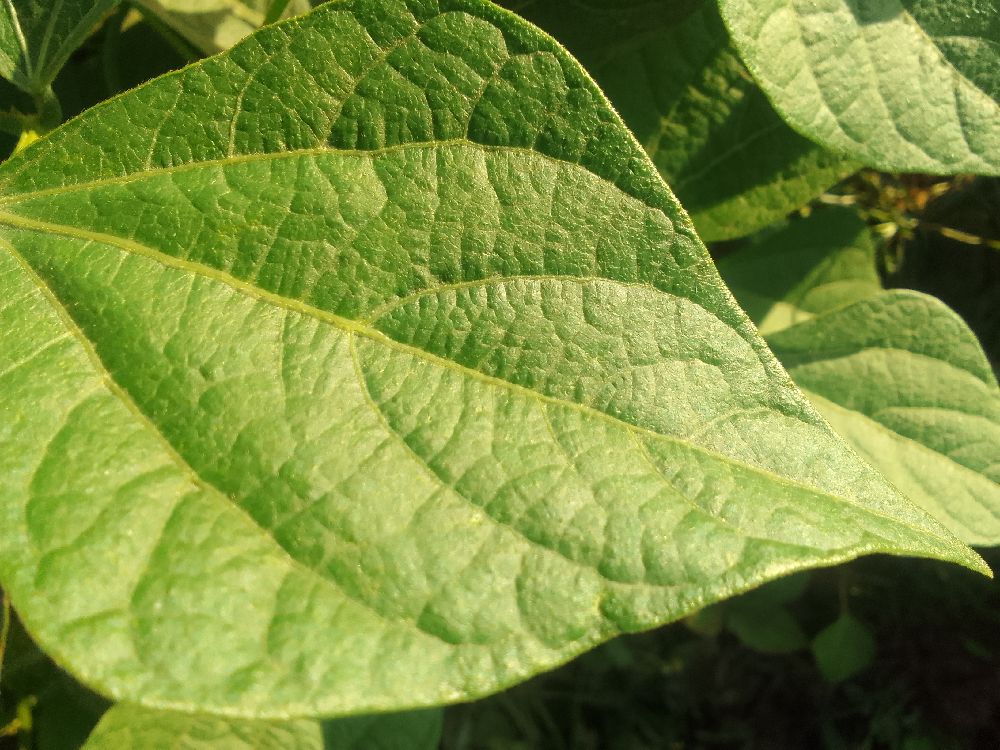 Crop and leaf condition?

common bean, healthy
